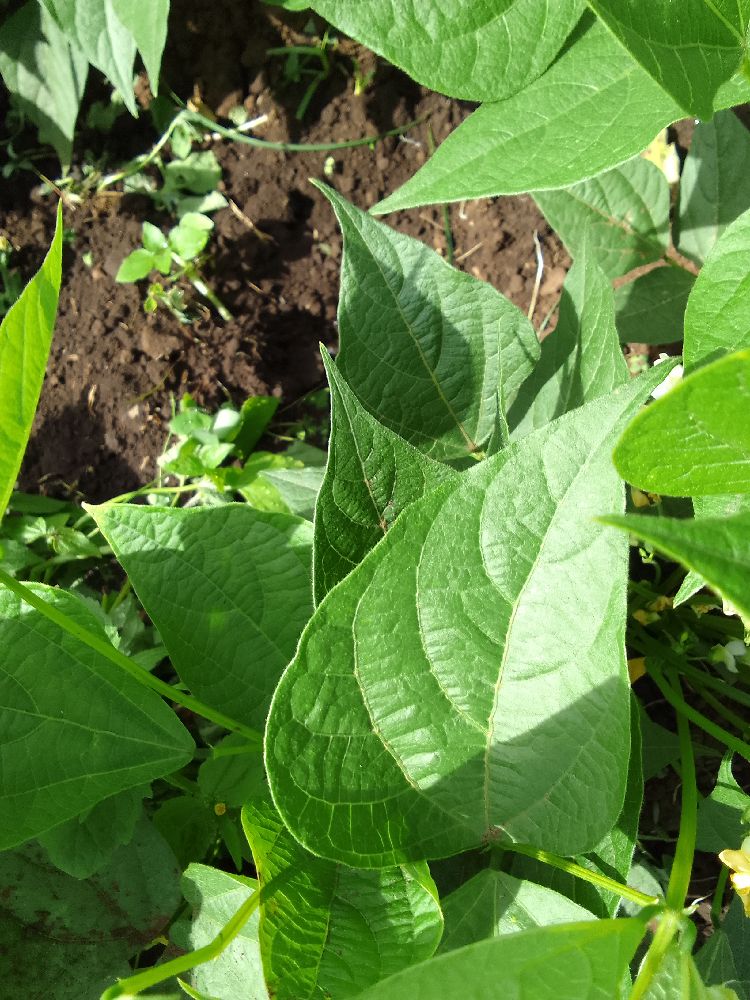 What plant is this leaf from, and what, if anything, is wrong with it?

common bean, healthy
